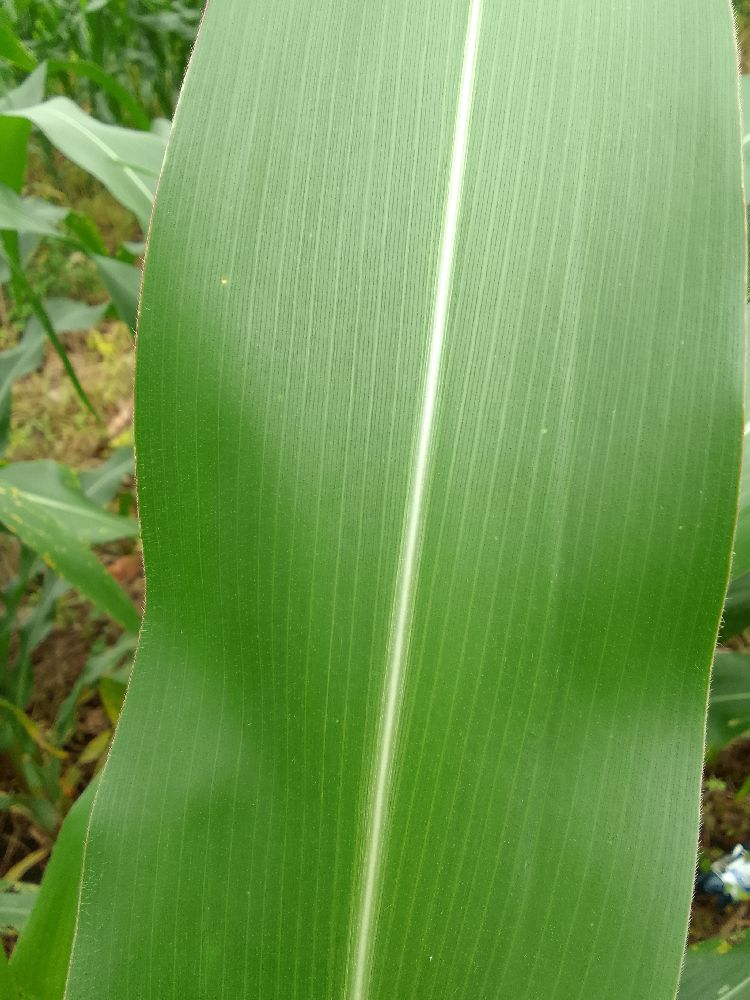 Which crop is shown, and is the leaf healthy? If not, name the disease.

maize, healthy
